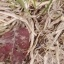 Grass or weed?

grass
